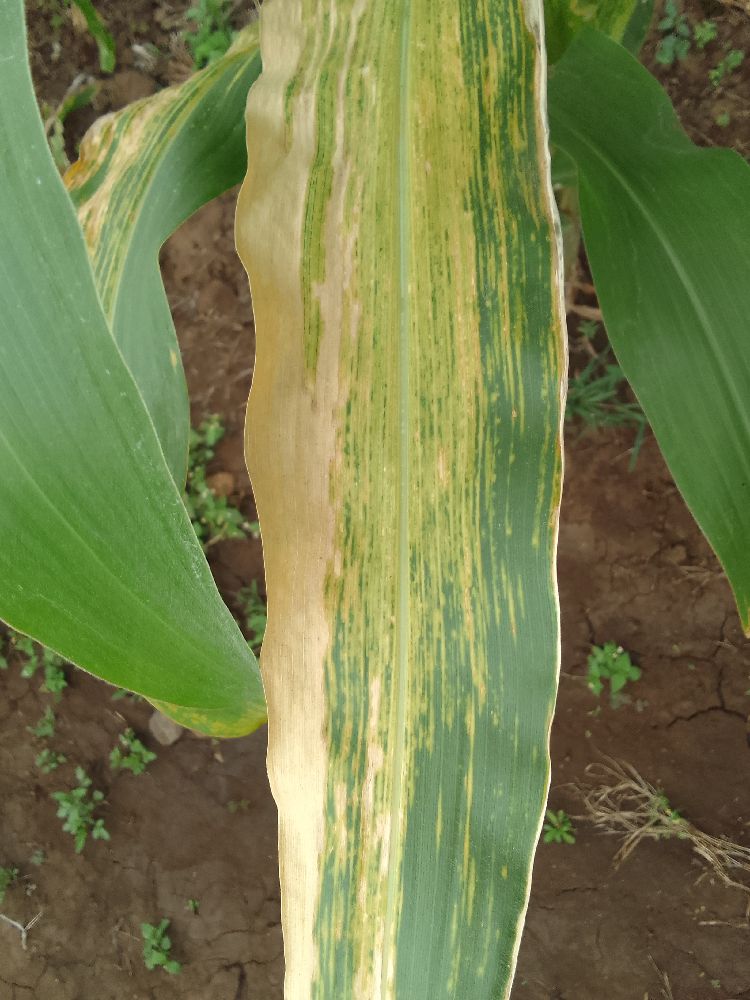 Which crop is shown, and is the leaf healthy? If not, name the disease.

maize, maize lethal necrosis
